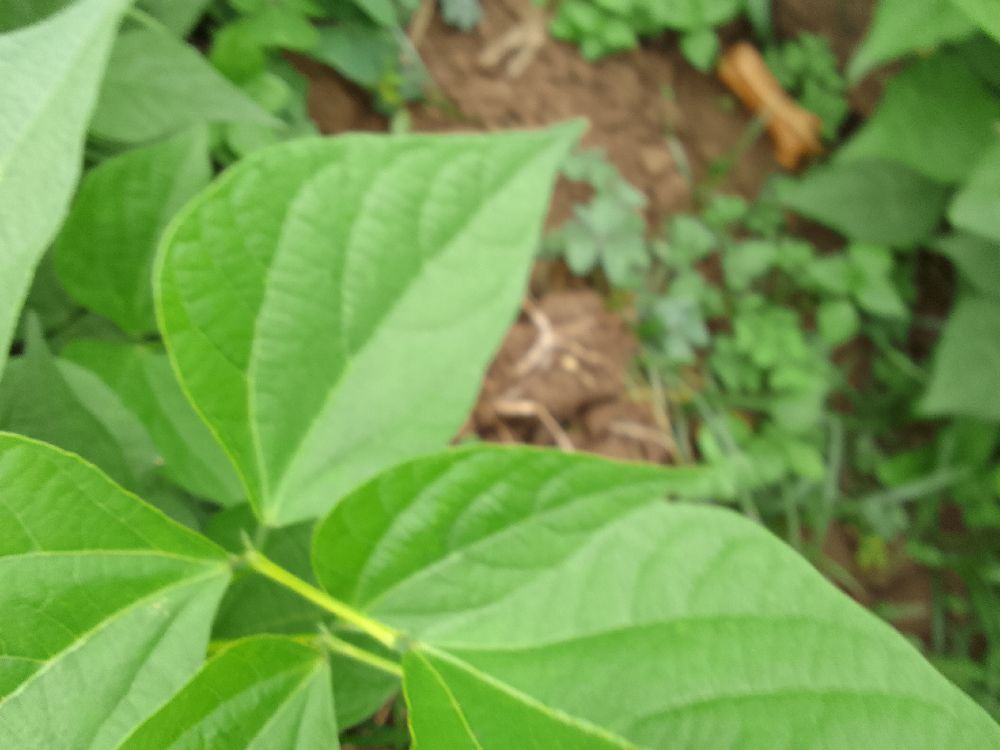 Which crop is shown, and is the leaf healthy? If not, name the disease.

common bean, healthy
